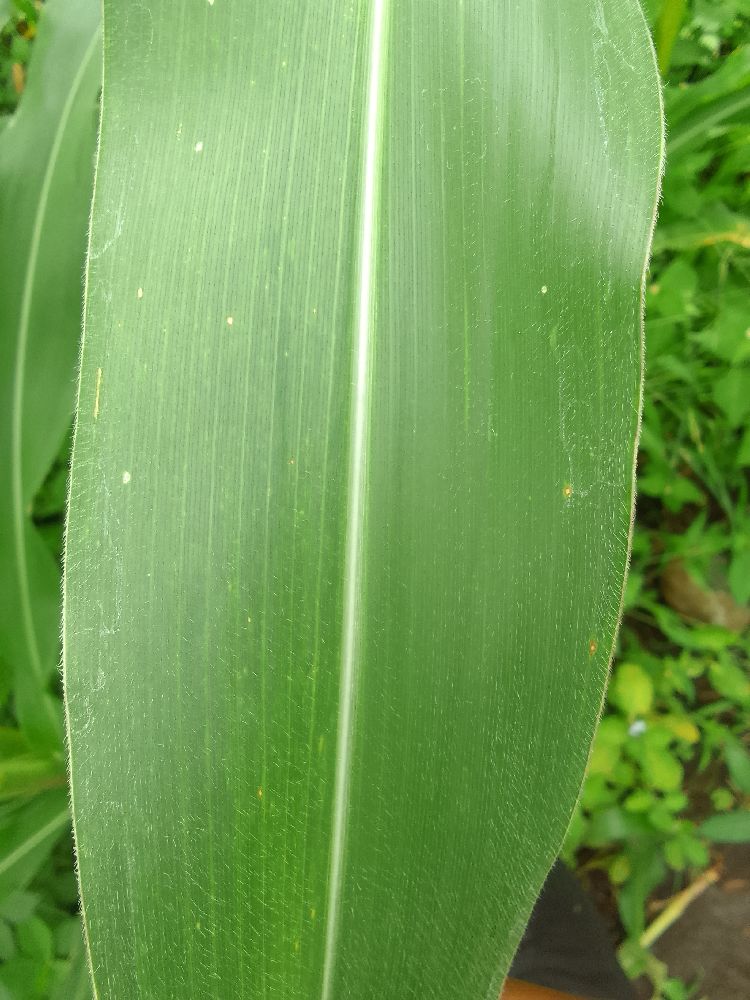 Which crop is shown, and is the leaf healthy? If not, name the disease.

maize, healthy
